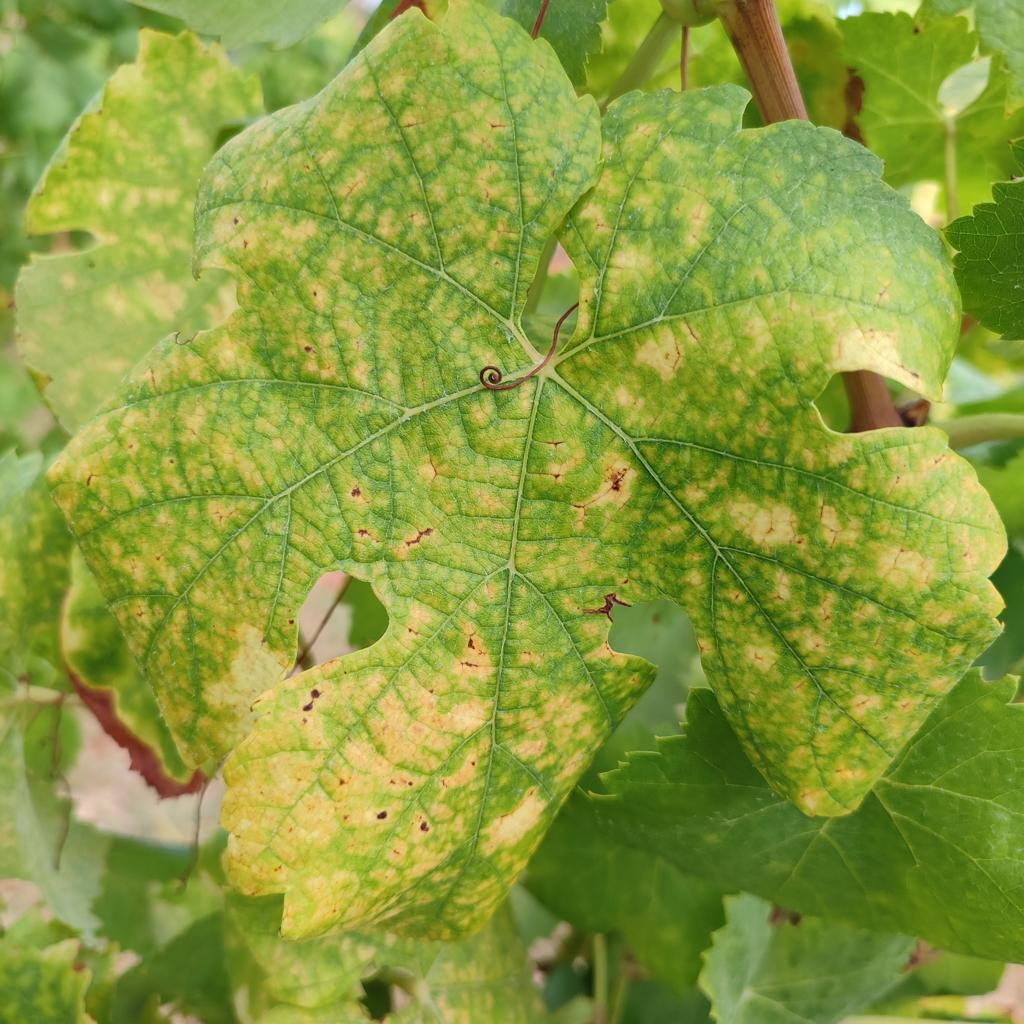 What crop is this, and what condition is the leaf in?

grapevine, esca complex
